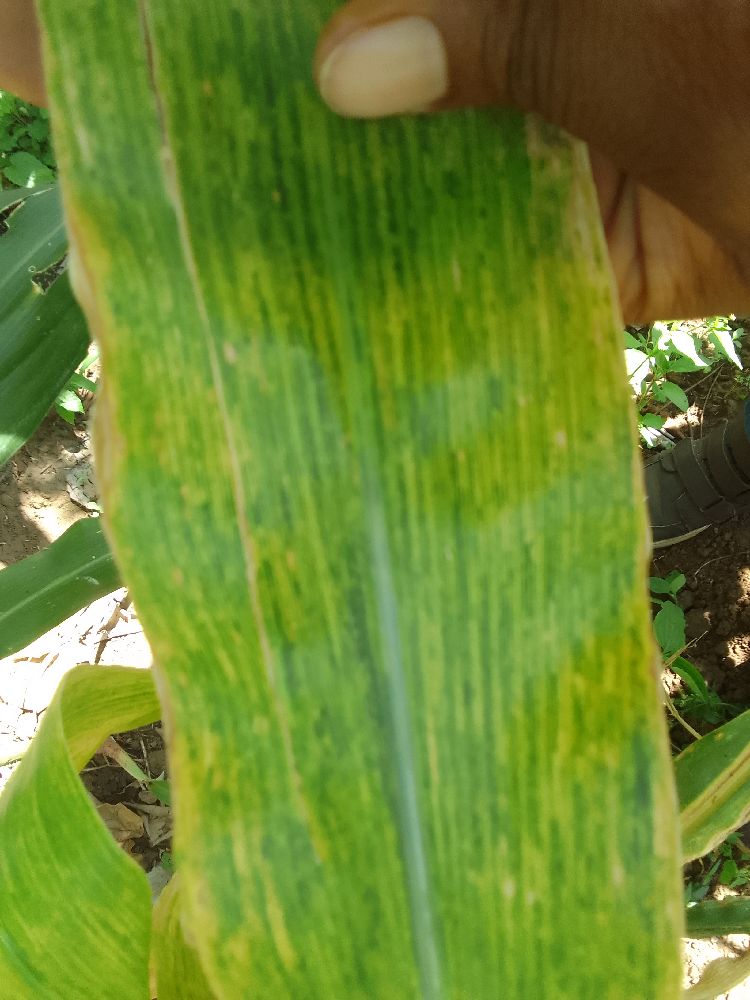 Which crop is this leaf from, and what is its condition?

maize, maize lethal necrosis
